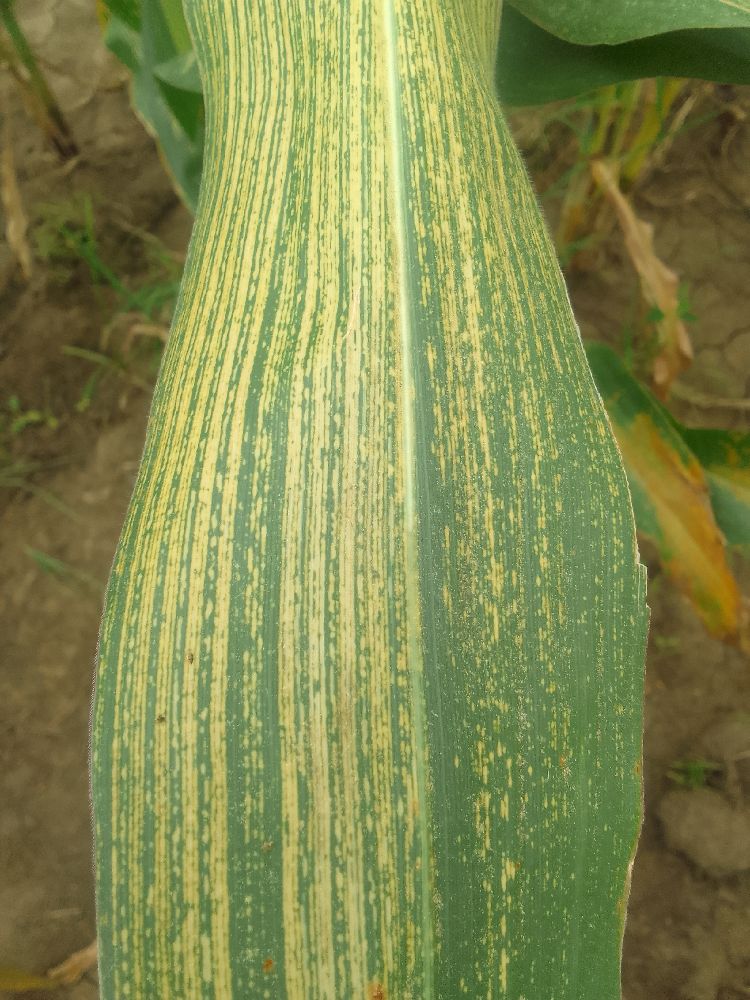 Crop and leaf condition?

maize, maize streak virus
